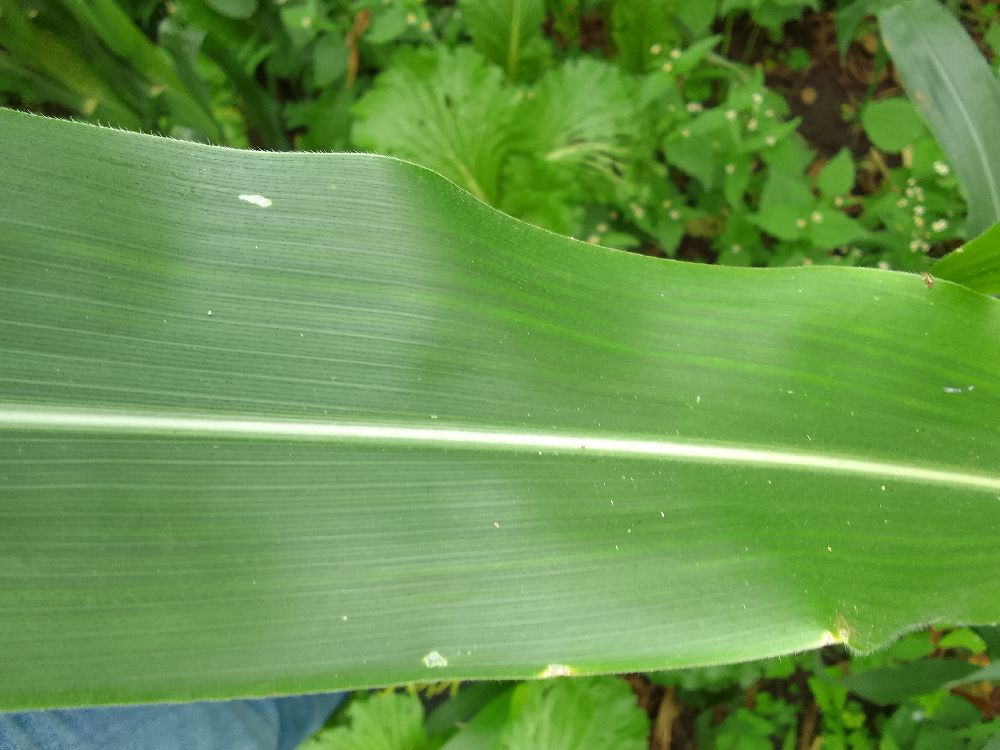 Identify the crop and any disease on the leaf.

maize, healthy
